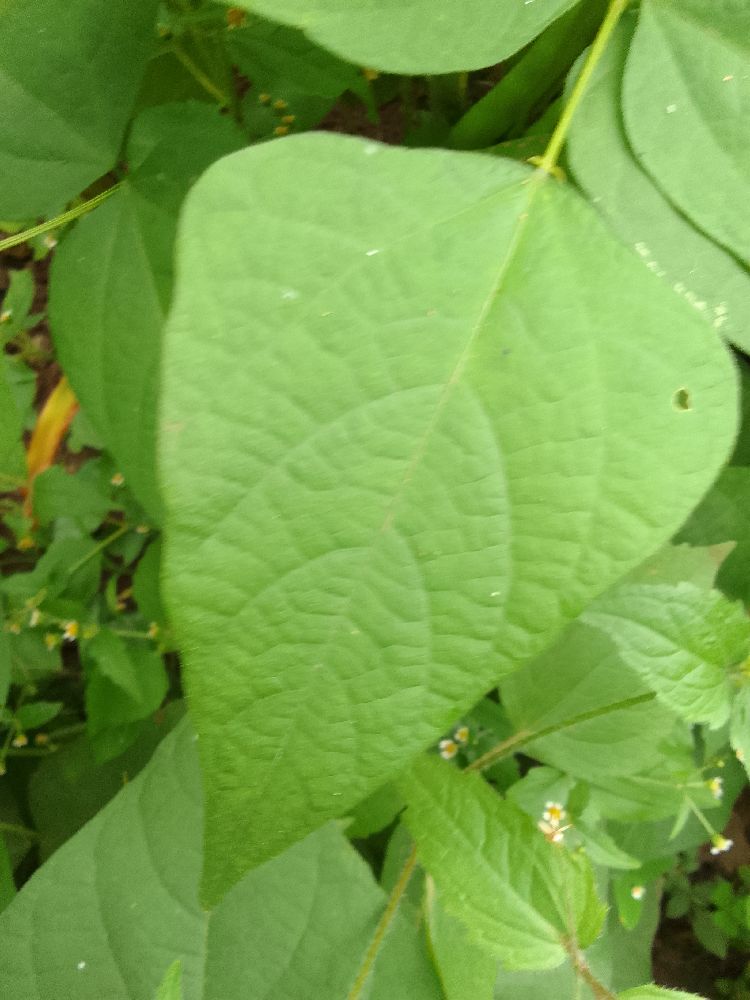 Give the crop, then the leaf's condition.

common bean, healthy
